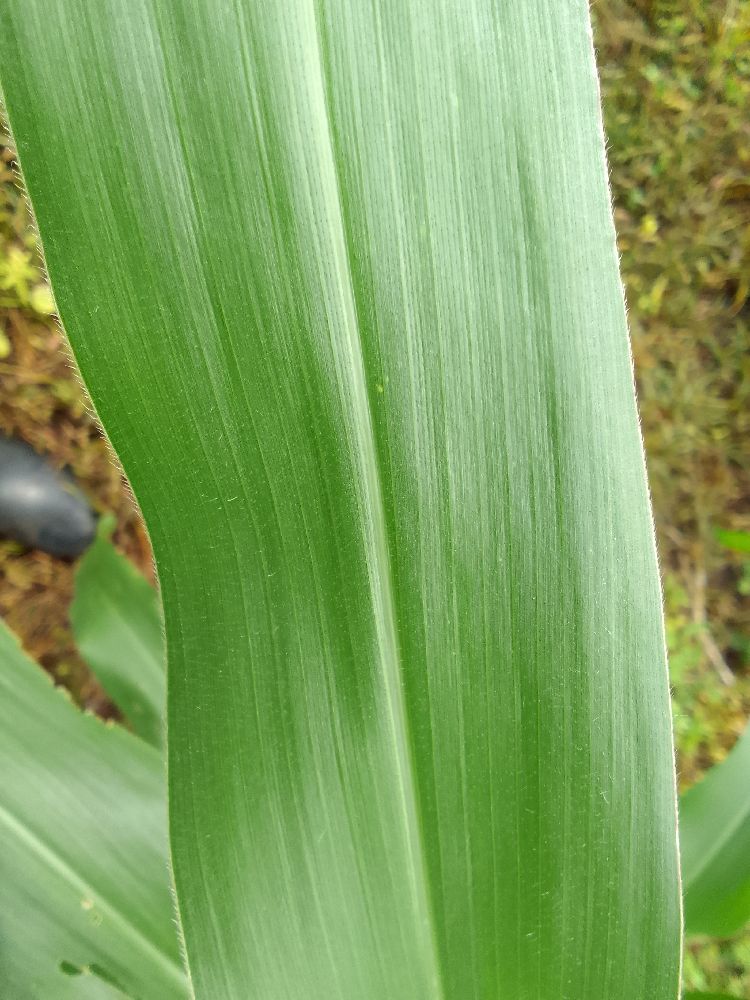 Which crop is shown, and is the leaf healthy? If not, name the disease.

maize, healthy
